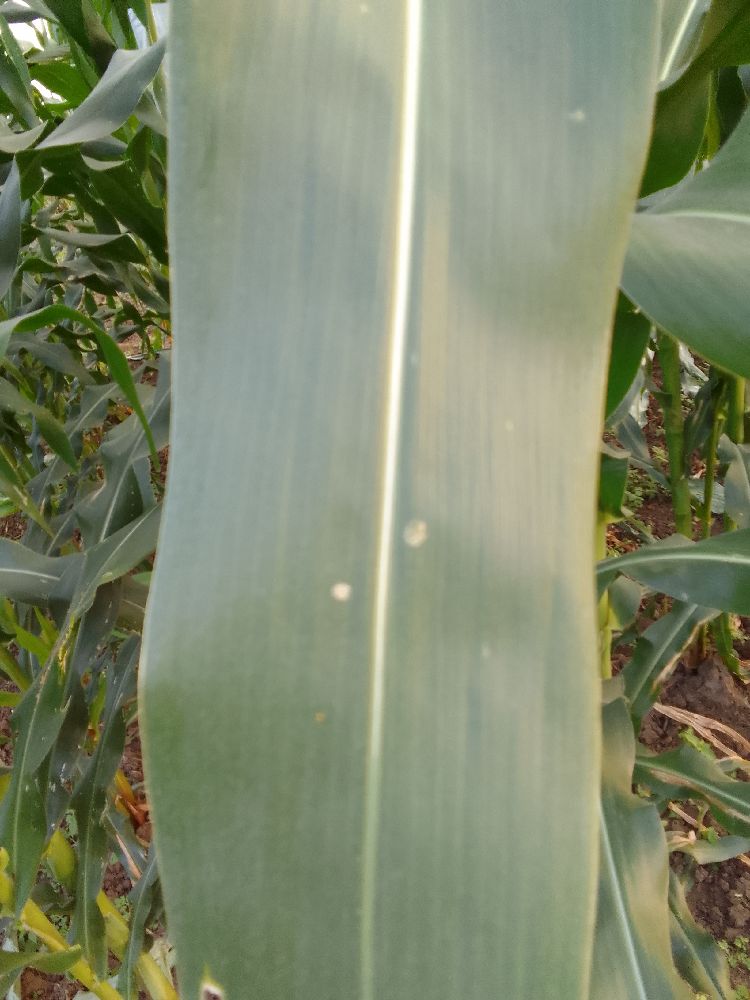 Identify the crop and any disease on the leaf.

maize, healthy
